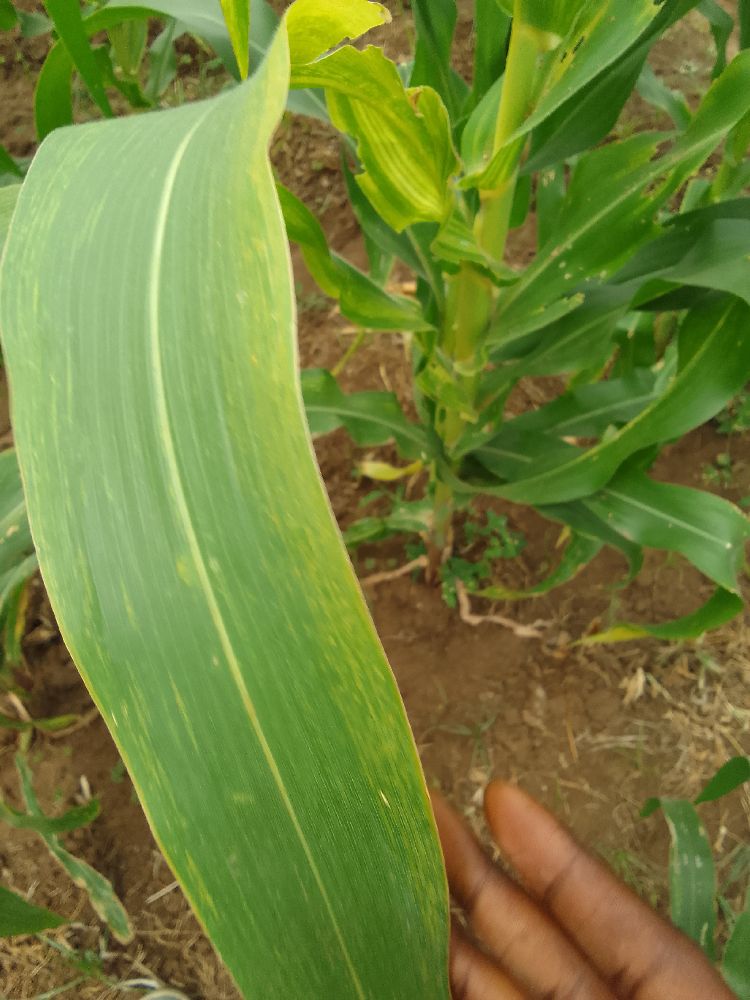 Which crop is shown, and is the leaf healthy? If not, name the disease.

maize, maize lethal necrosis
